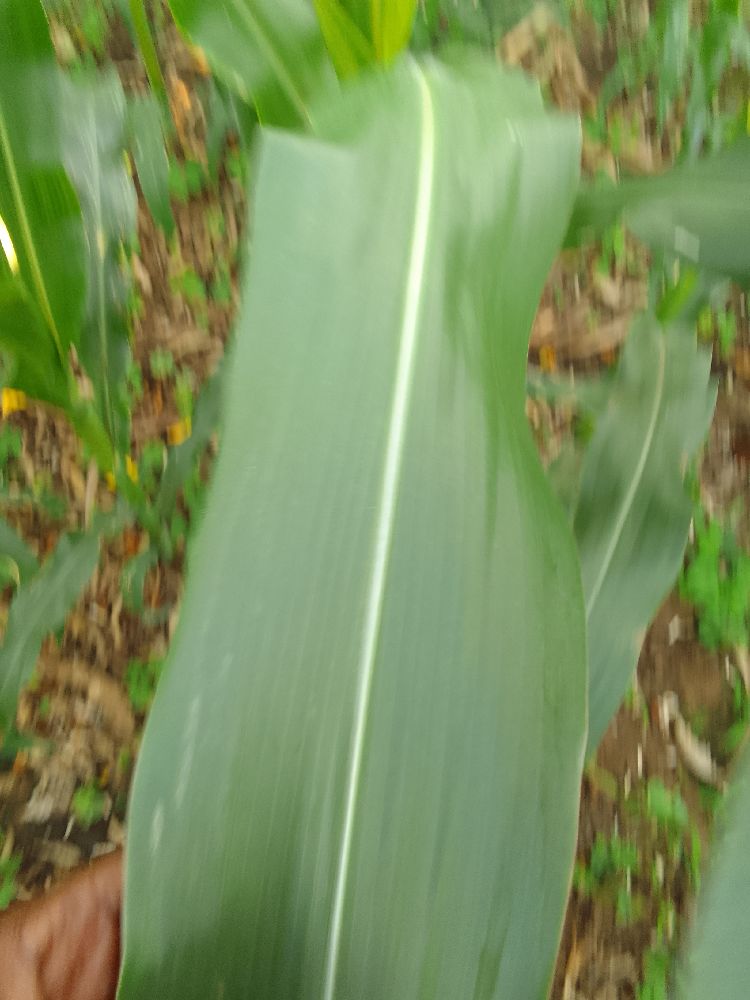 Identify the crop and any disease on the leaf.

maize, healthy
